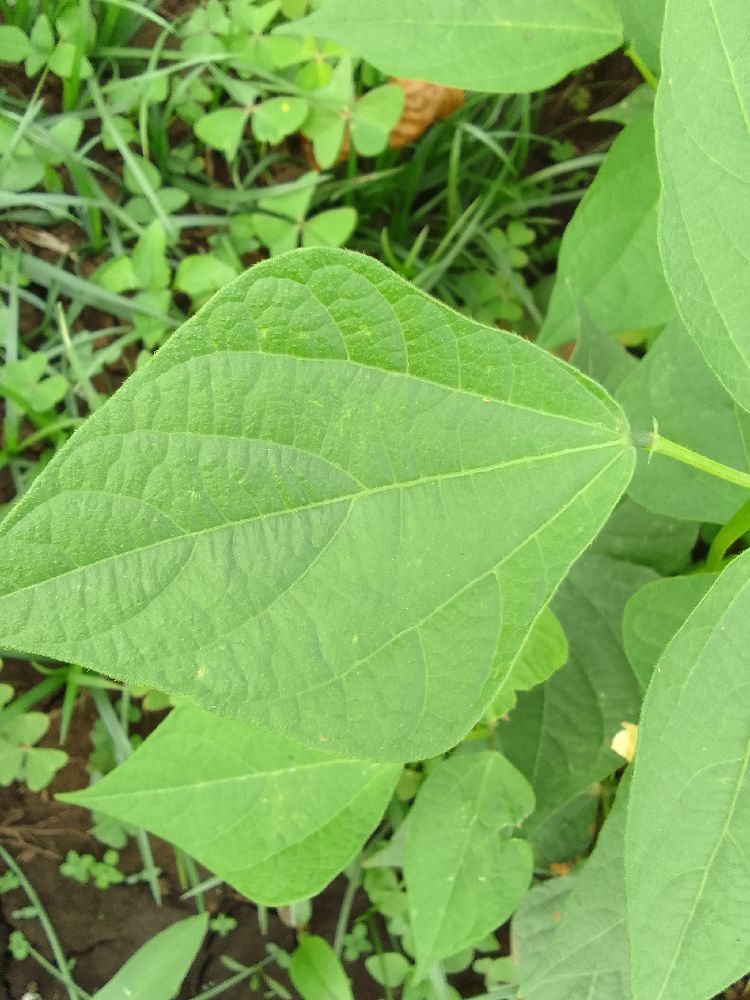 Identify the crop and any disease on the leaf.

common bean, healthy
